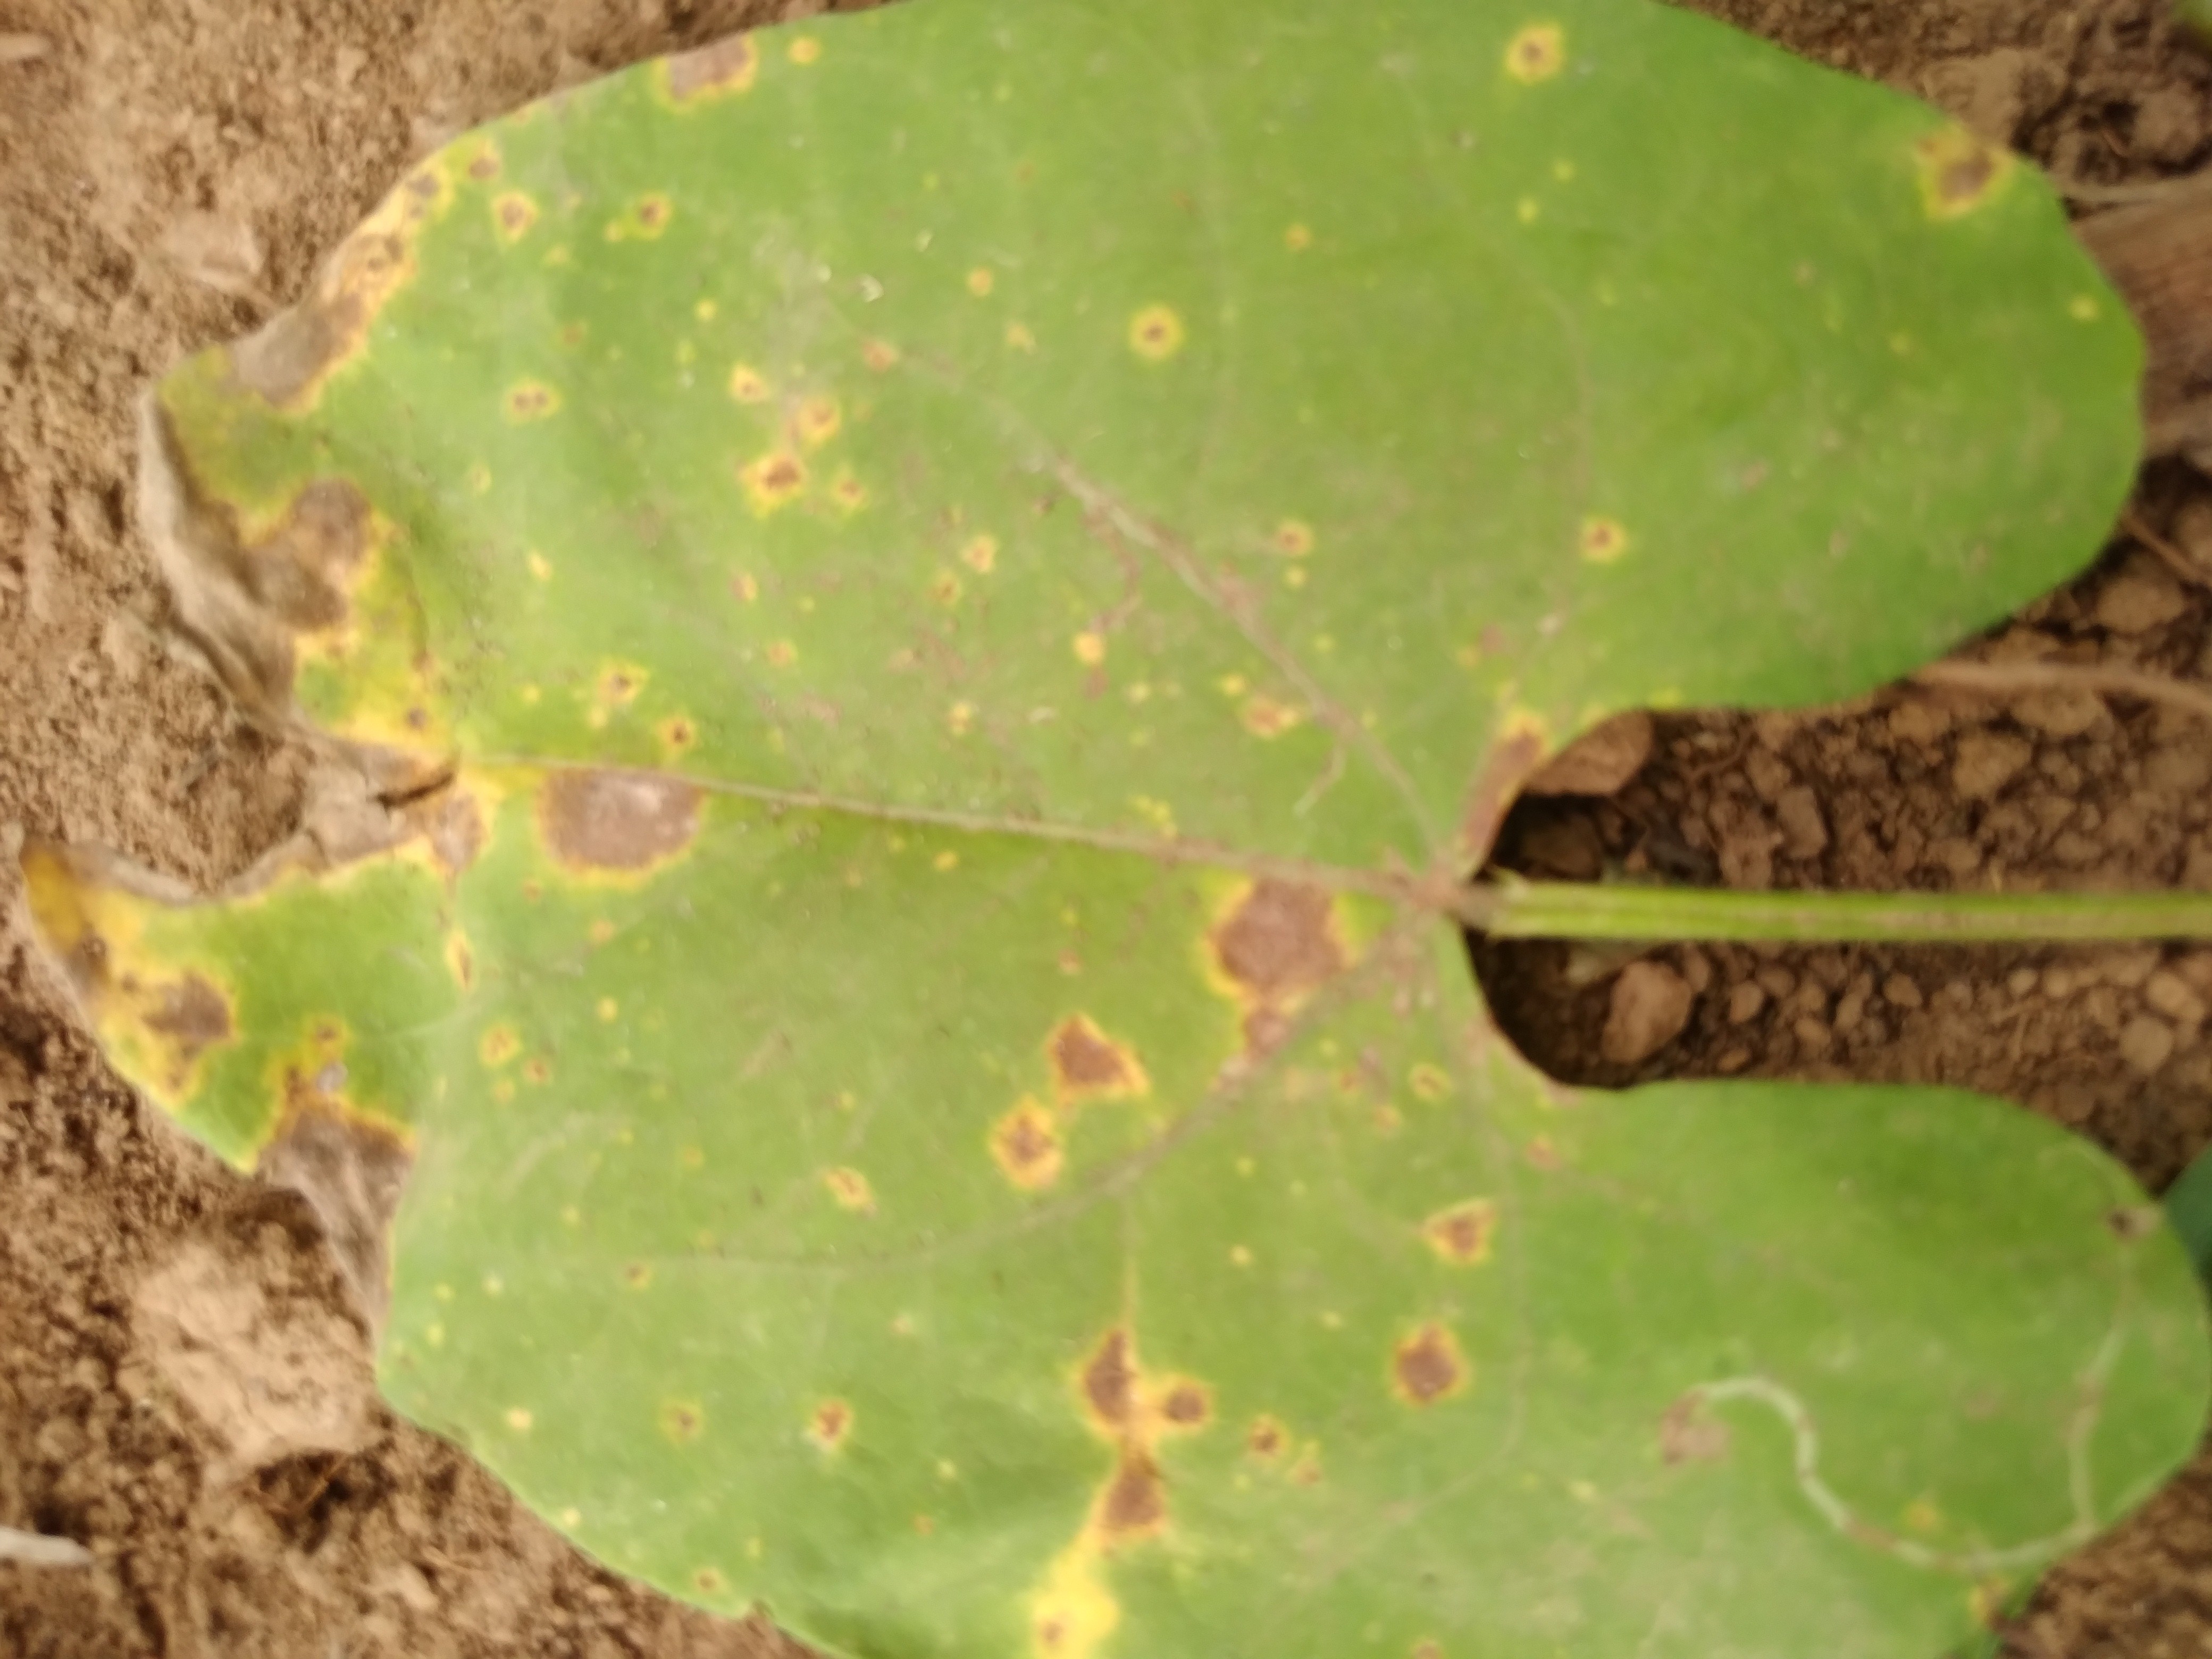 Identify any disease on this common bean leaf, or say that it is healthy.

rust
